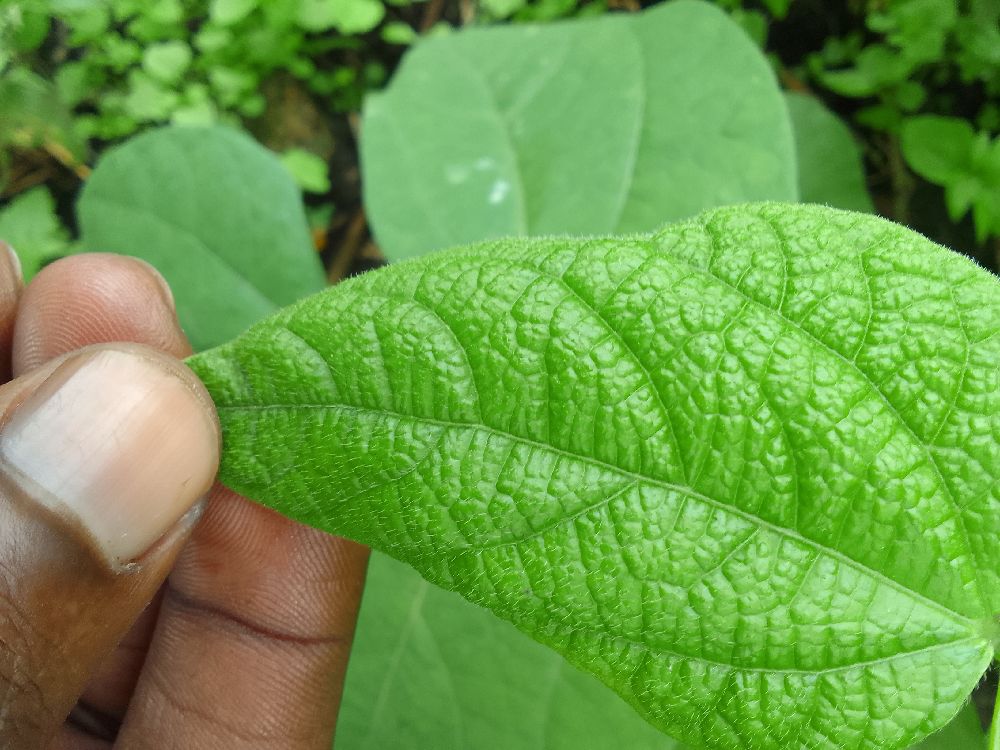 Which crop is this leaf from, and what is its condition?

common bean, healthy
